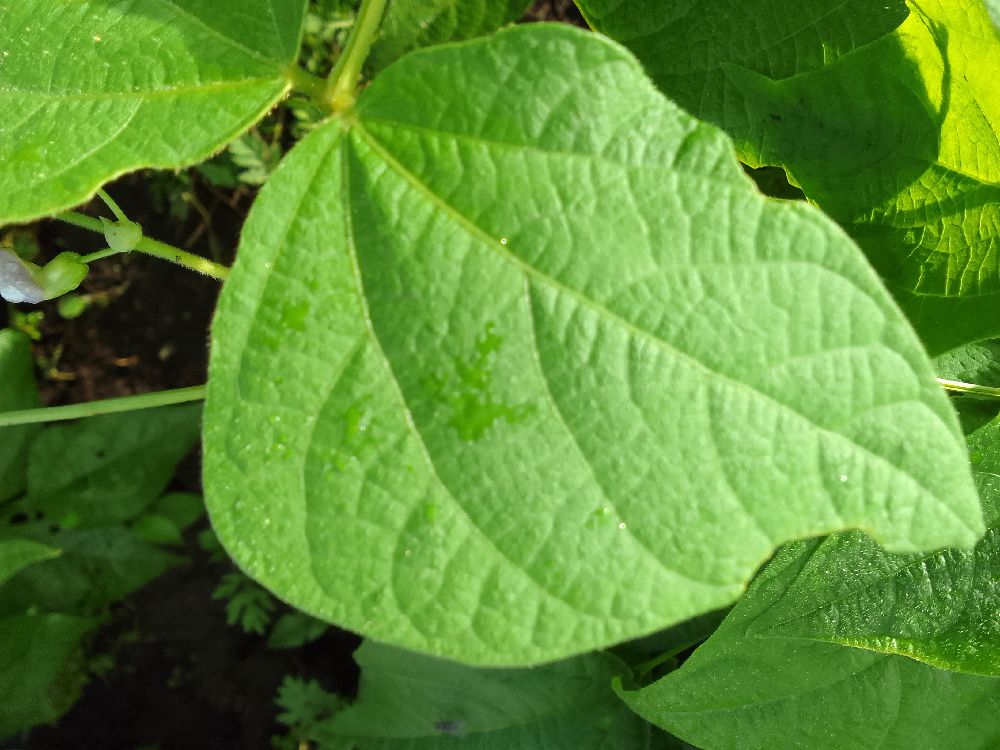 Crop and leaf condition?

common bean, healthy
